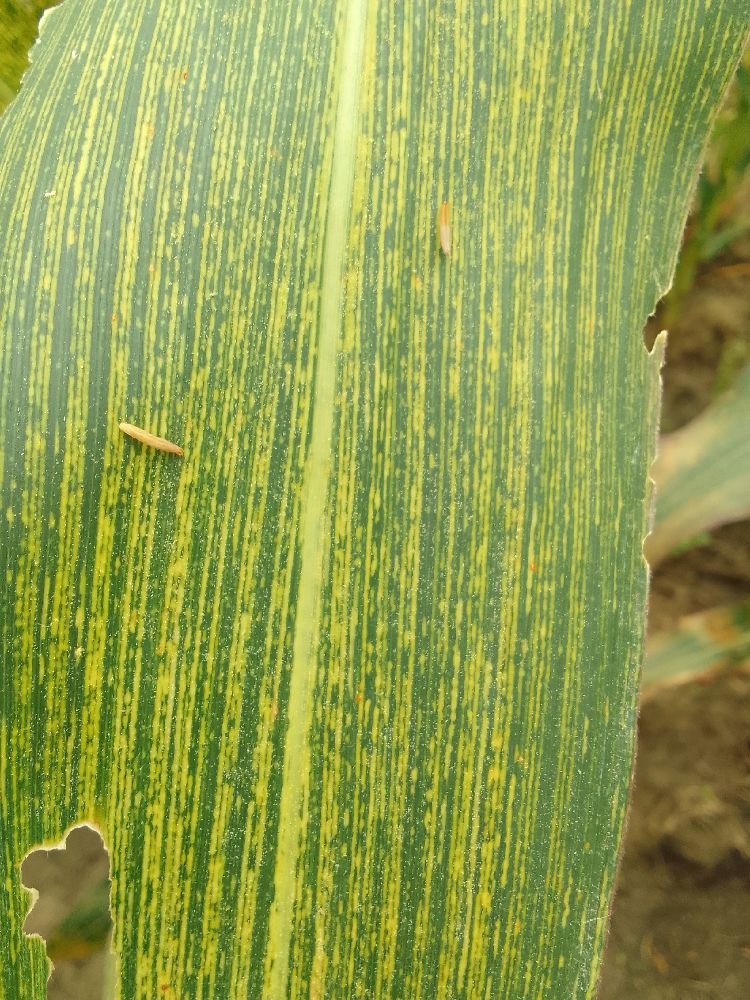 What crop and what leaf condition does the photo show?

maize, maize streak virus
